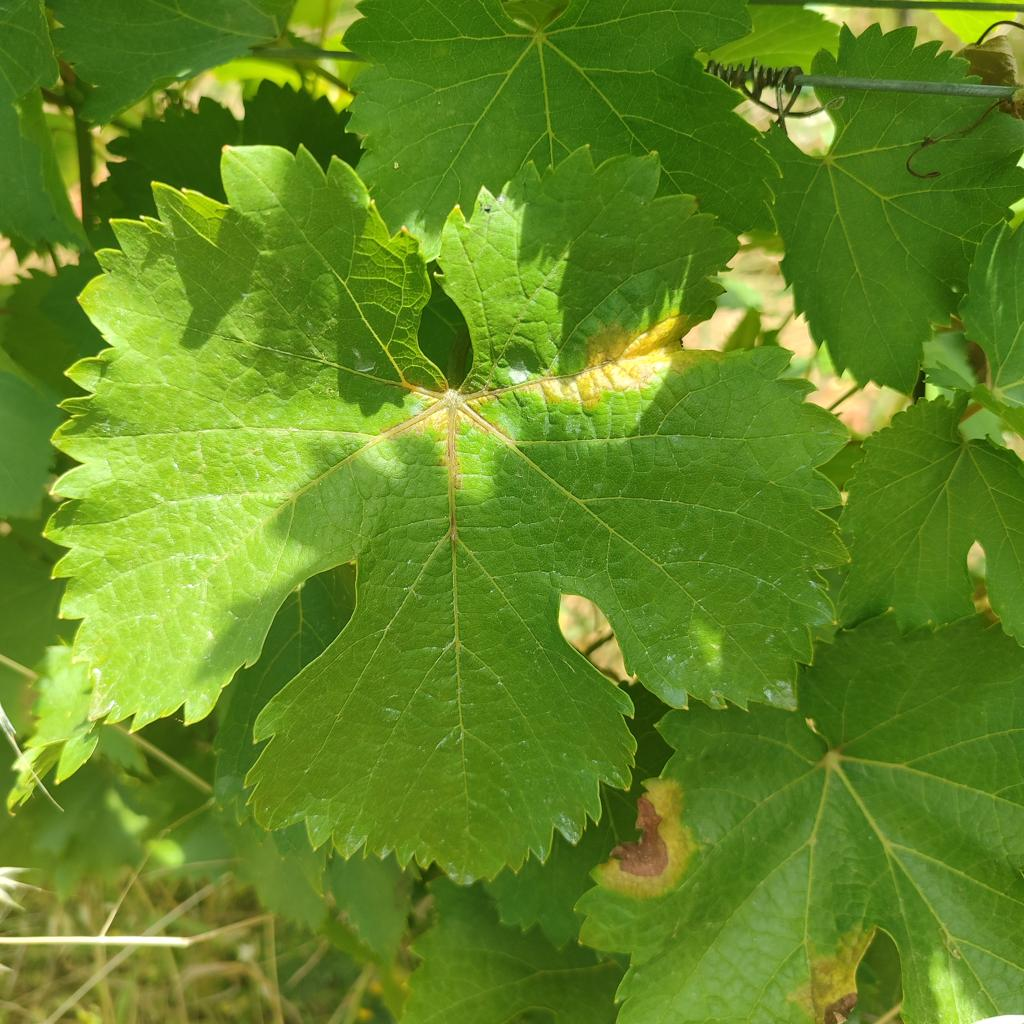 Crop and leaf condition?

grapevine, downy mildew
